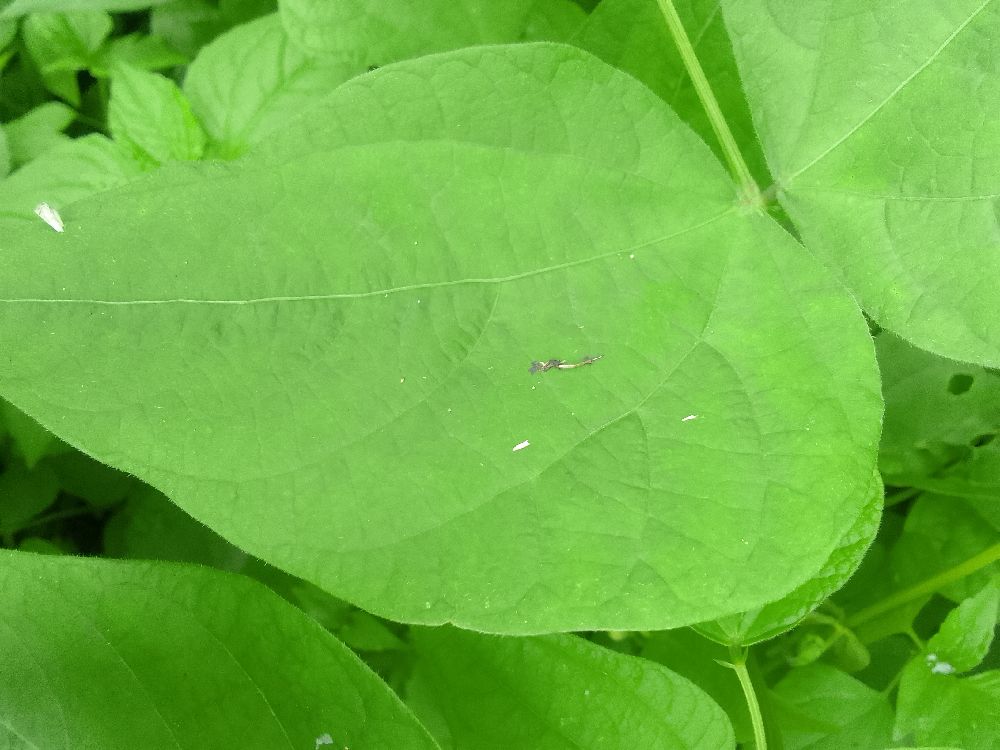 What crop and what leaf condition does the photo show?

common bean, healthy
